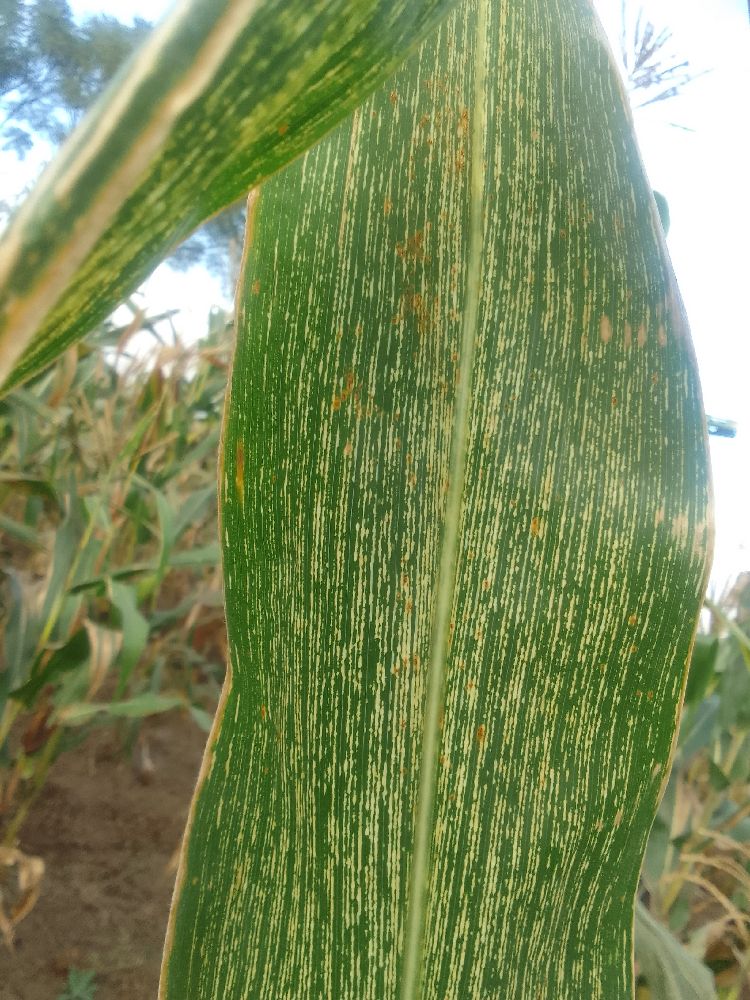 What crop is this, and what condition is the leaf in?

maize, maize streak virus
